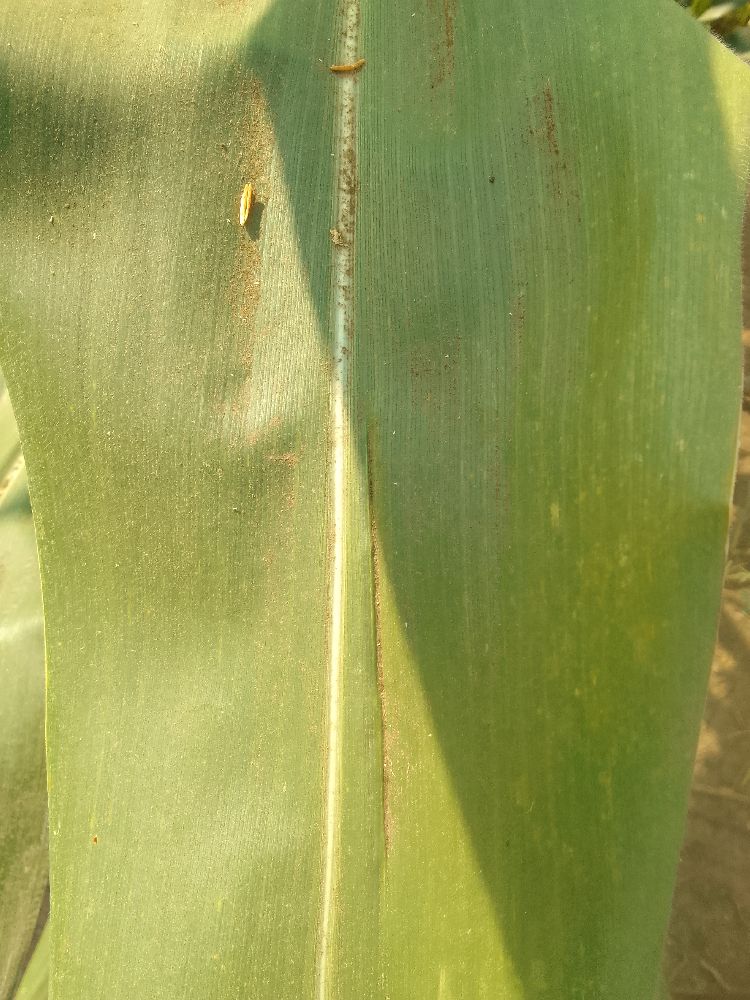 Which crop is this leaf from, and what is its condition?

maize, healthy
